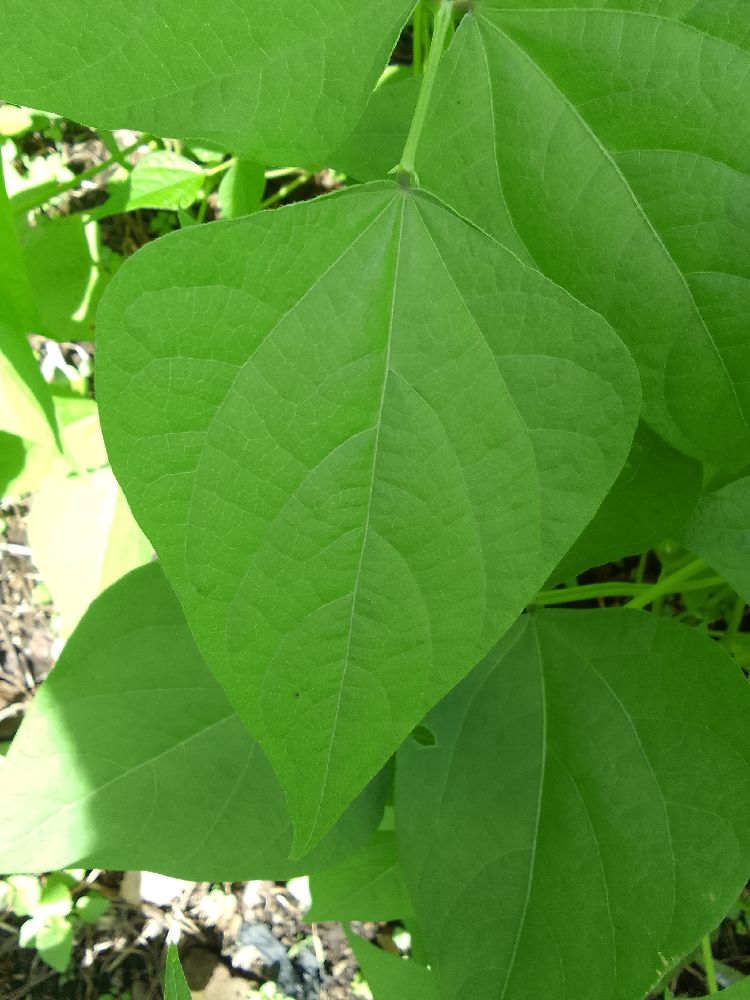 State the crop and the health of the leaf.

common bean, healthy
